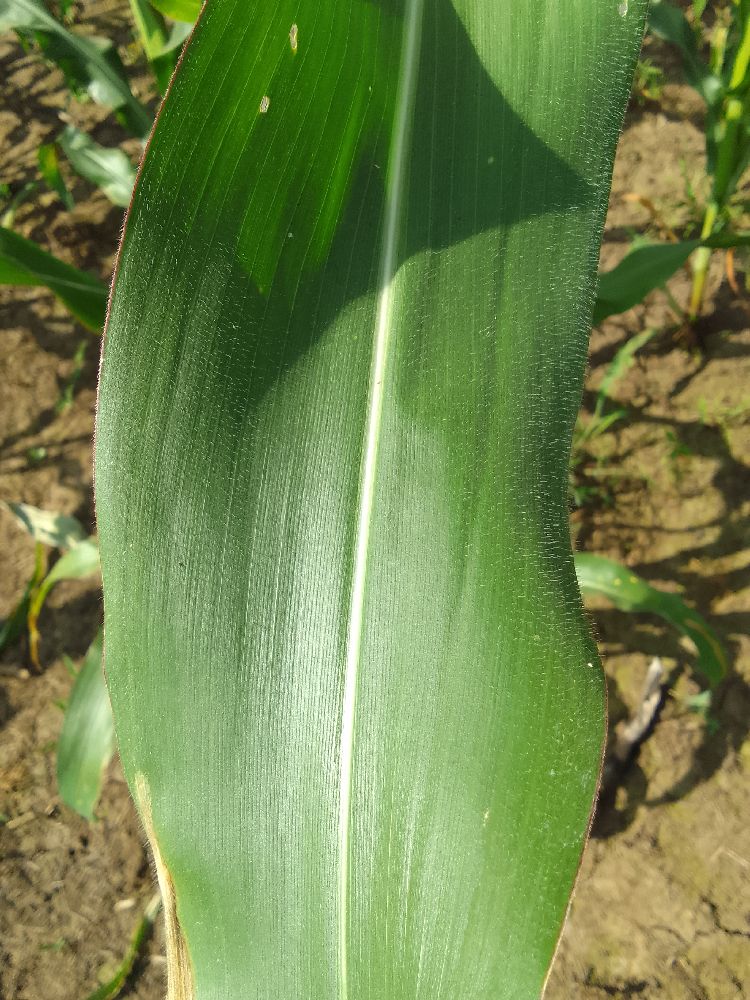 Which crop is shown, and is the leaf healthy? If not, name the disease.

maize, healthy
